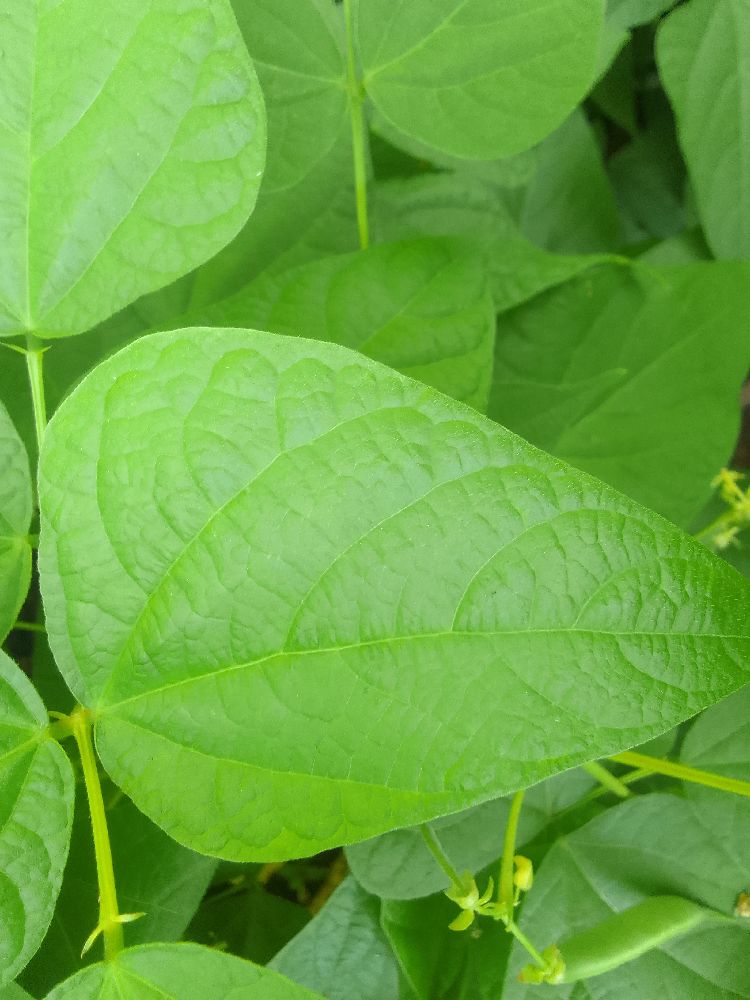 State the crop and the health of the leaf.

common bean, healthy
